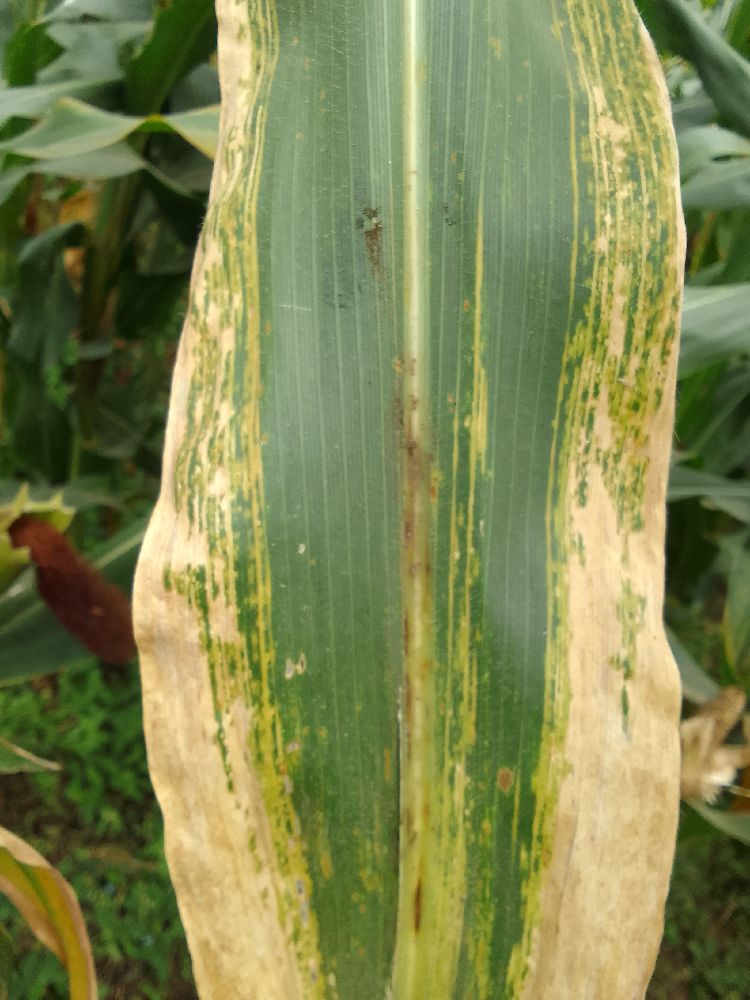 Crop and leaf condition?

maize, maize lethal necrosis
